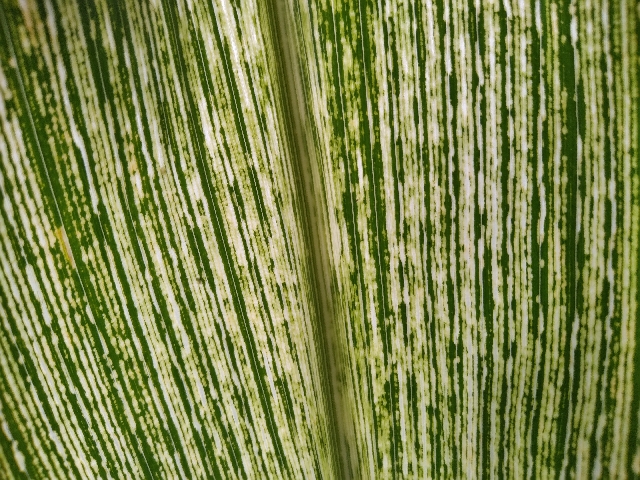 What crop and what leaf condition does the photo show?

maize, maize streak virus
